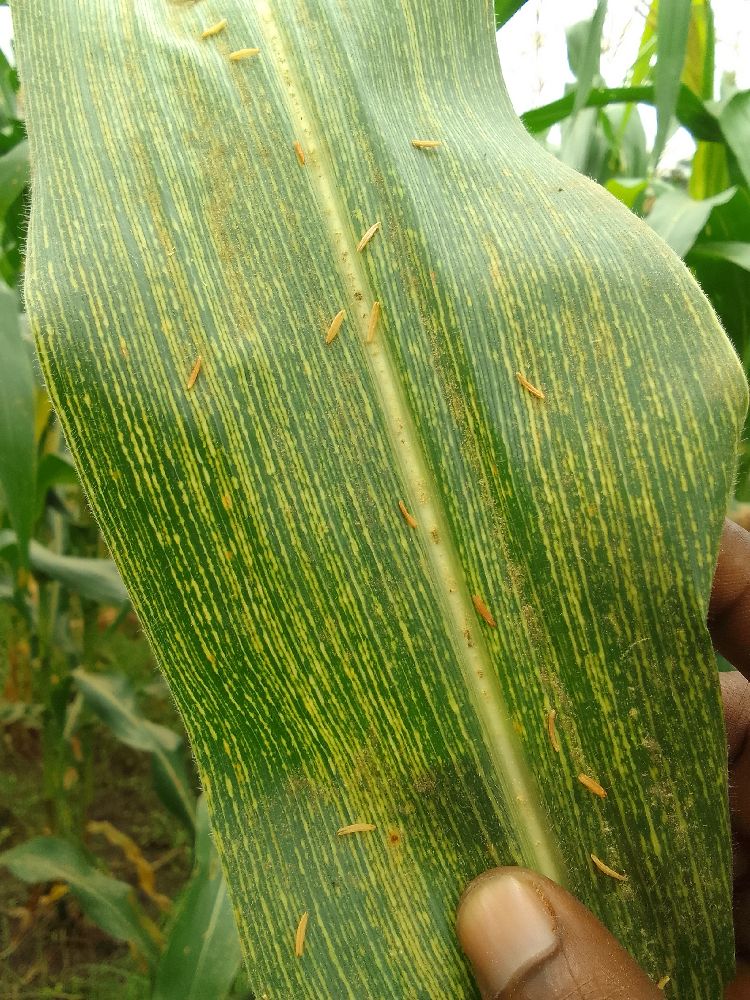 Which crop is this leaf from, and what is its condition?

maize, maize streak virus
